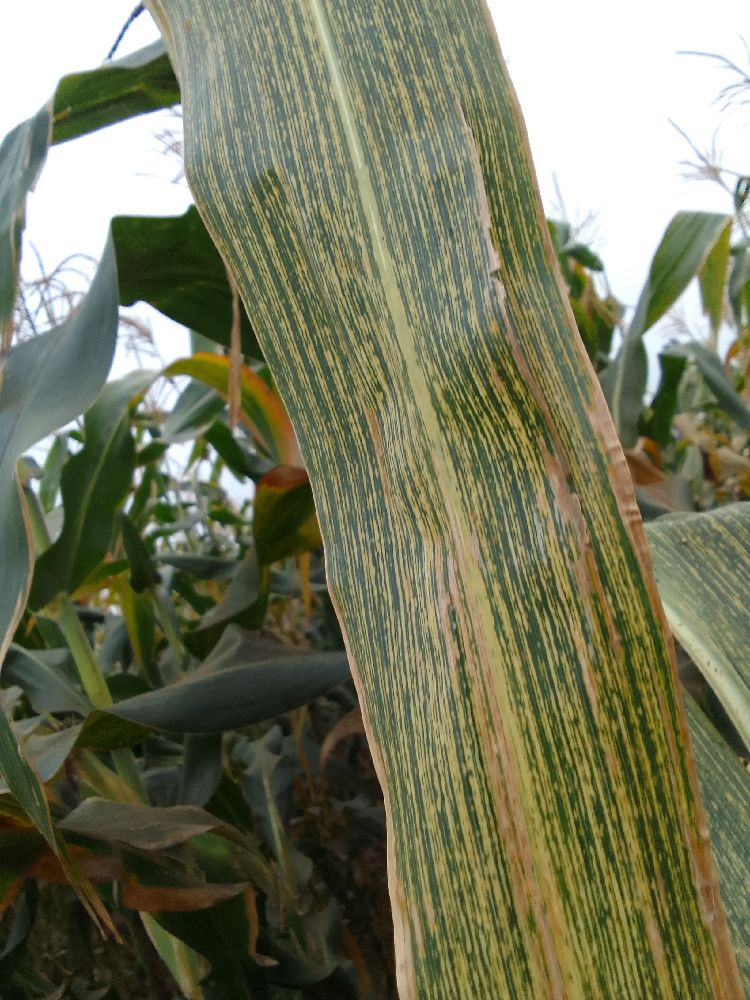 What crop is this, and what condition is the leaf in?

maize, maize streak virus
